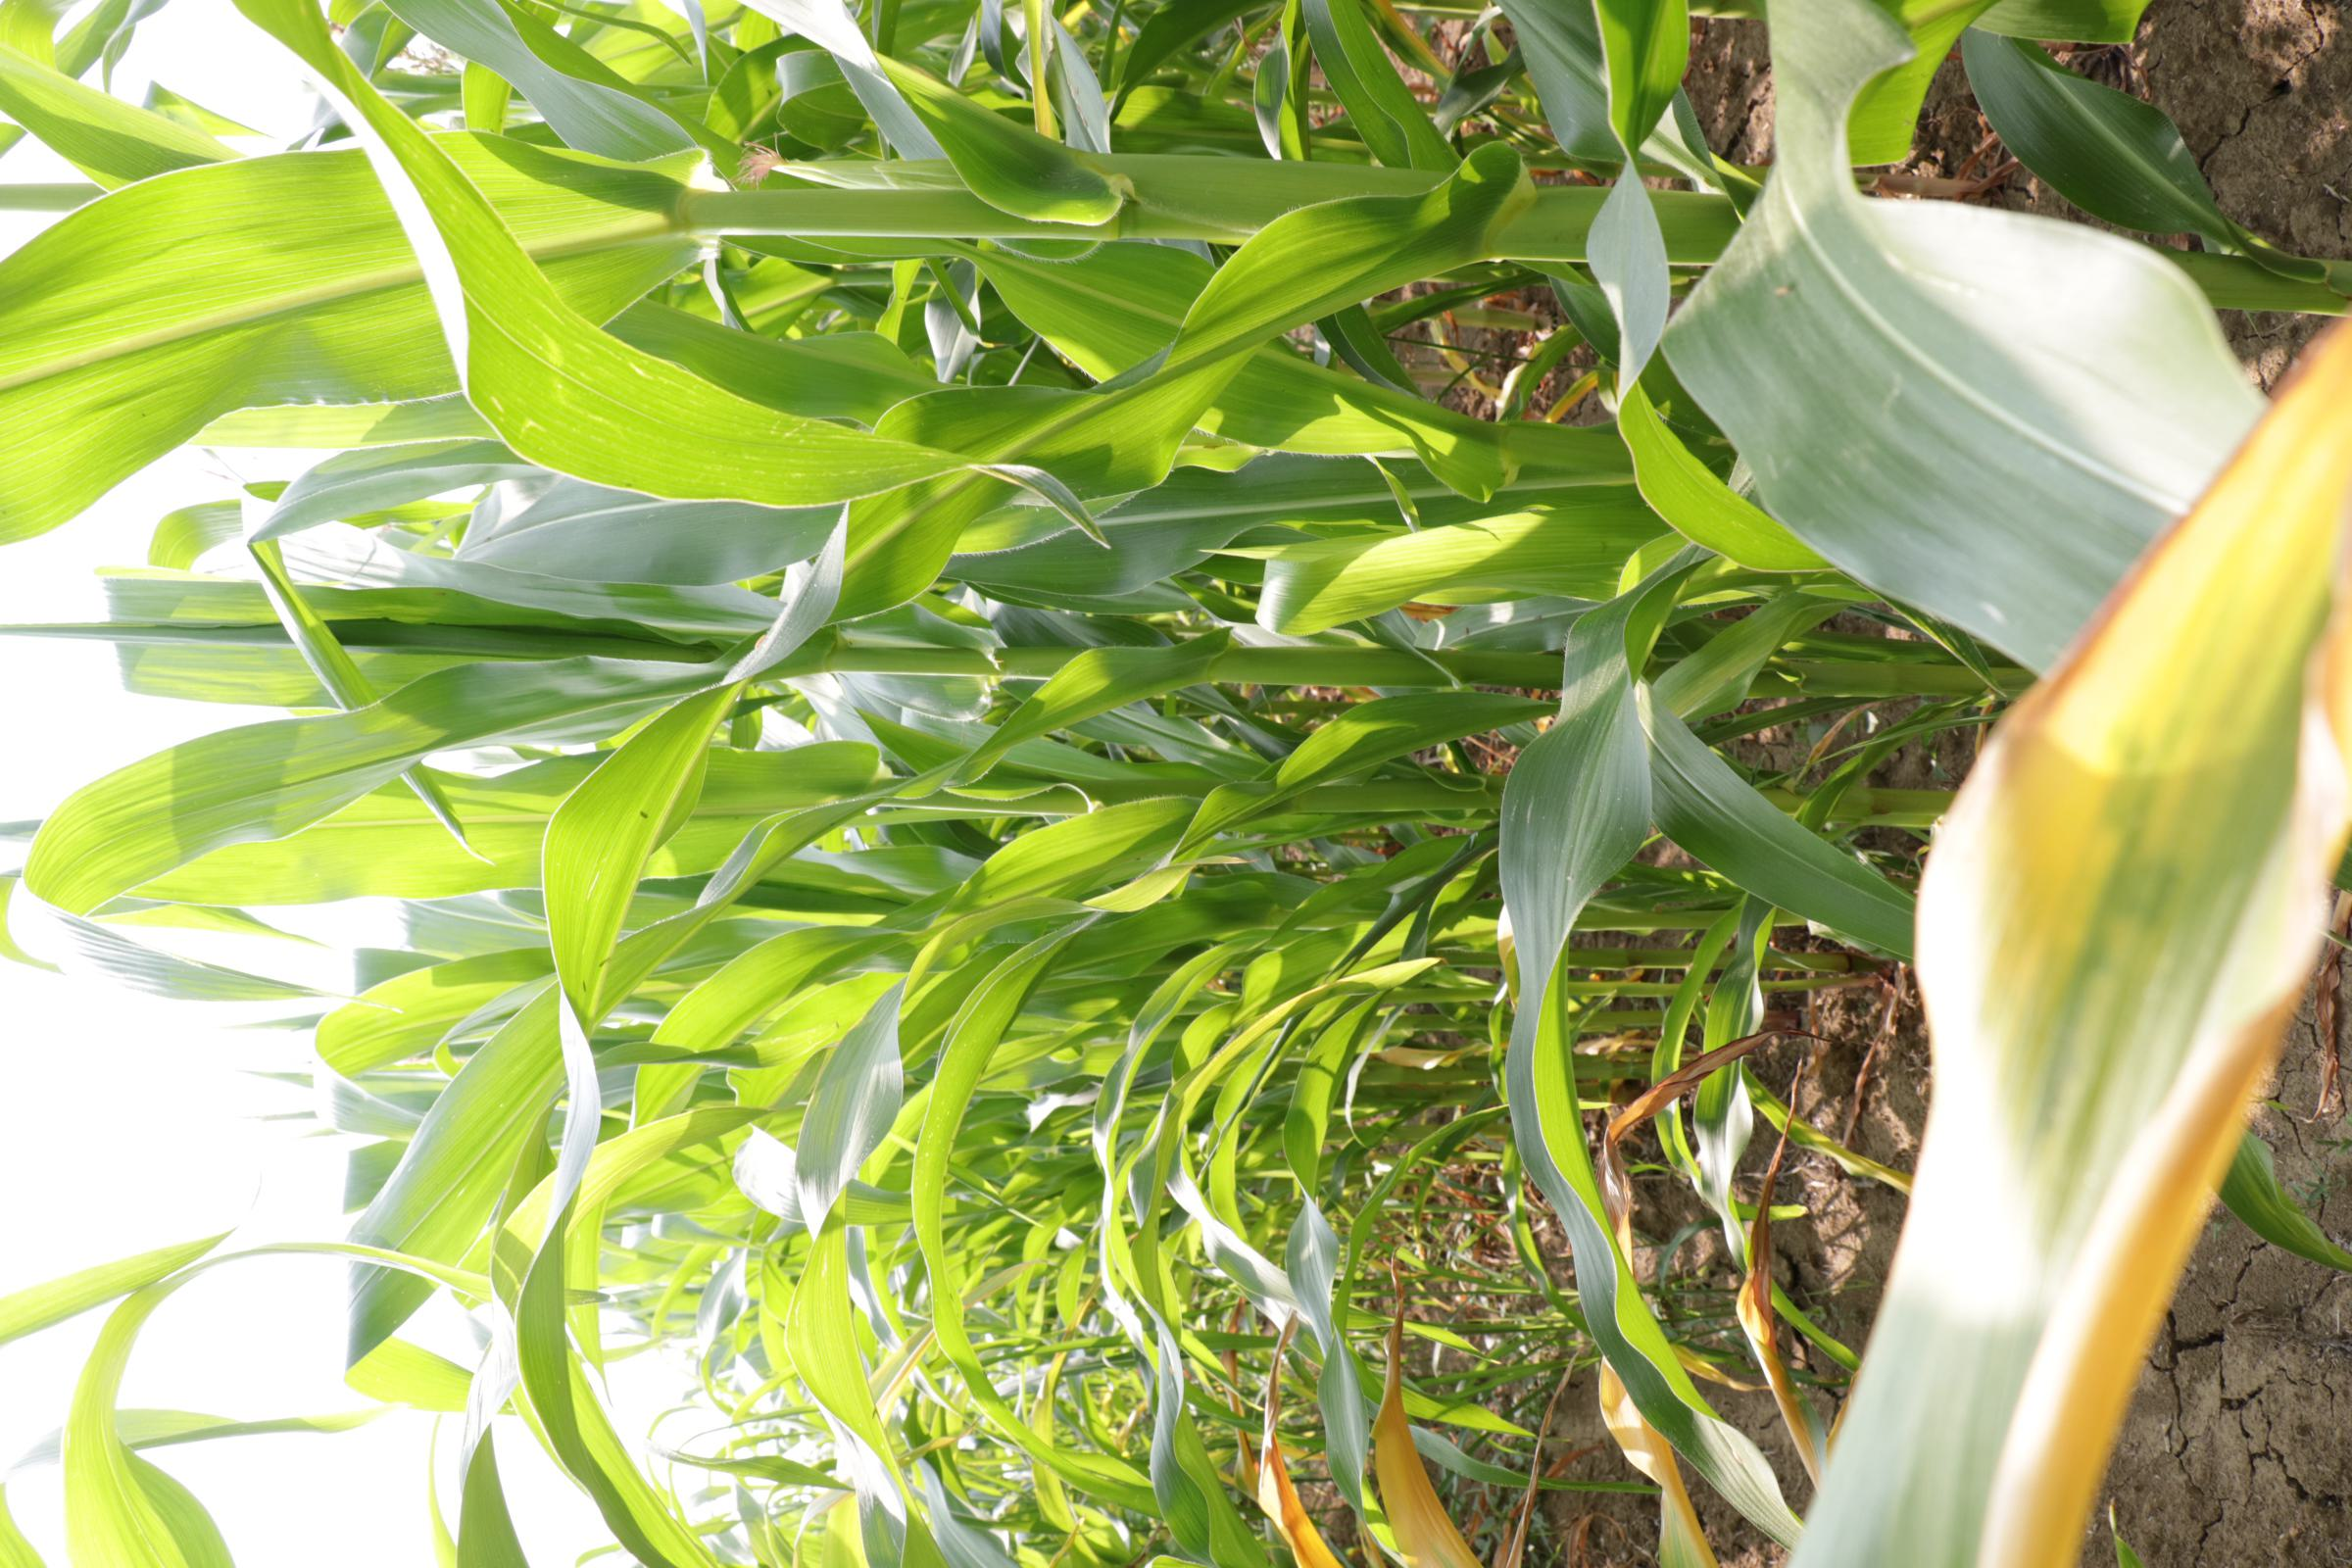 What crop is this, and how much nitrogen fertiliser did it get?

maize, reduced nitrogen fertilisation
